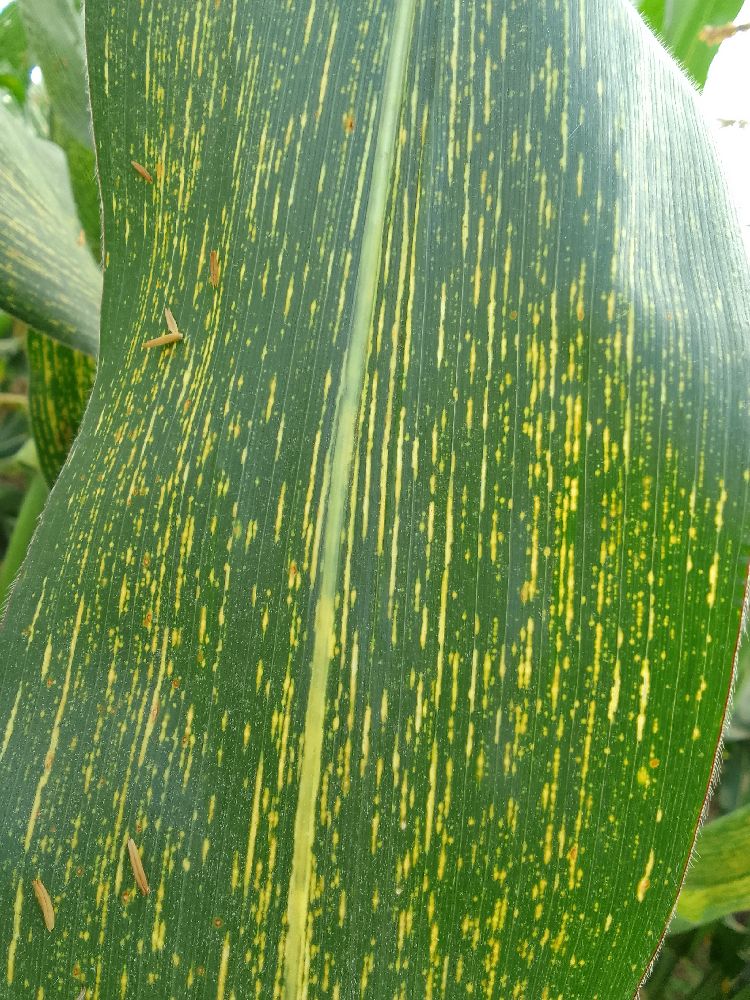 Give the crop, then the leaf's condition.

maize, maize streak virus
